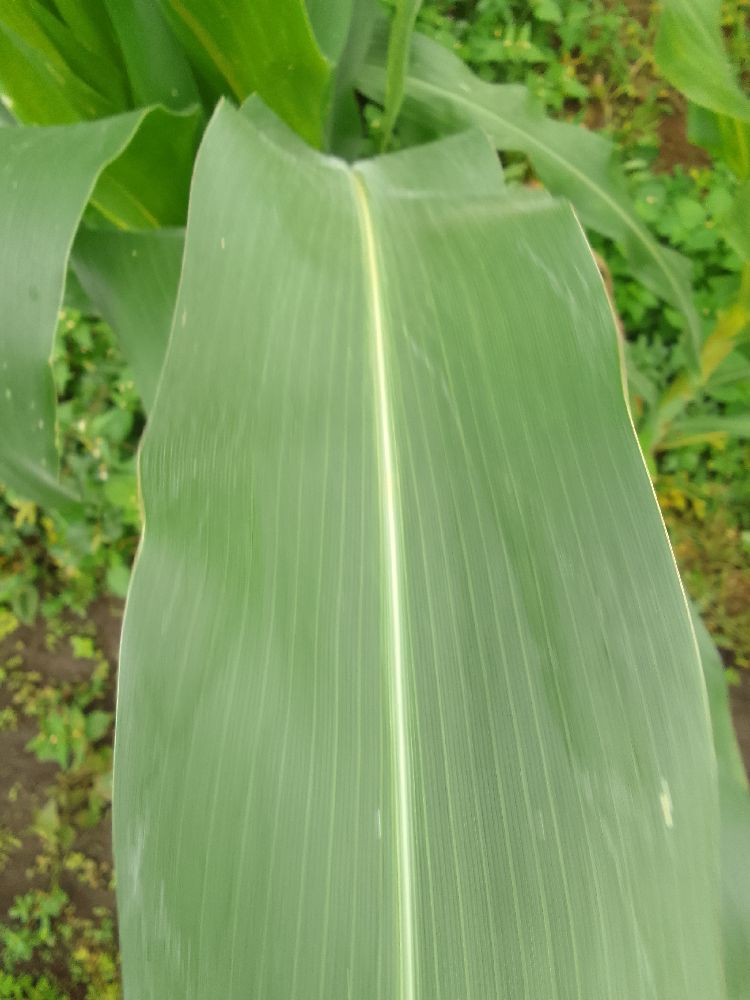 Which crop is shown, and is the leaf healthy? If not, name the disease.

maize, healthy
